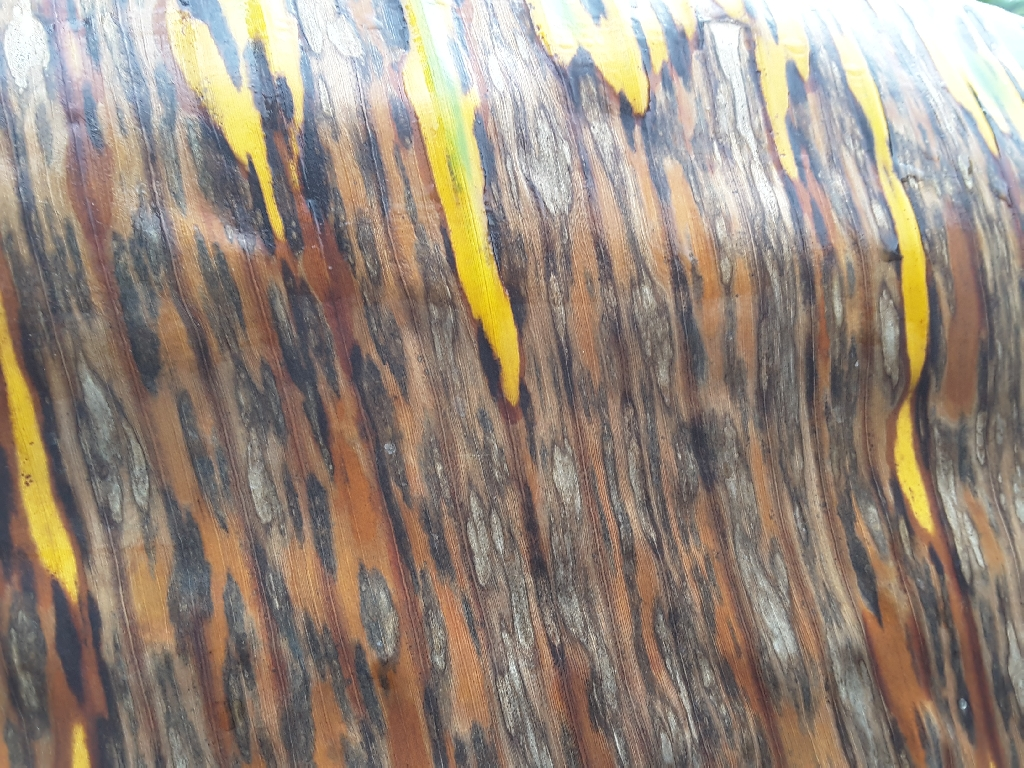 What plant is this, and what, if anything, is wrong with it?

banana, black sigatoka
